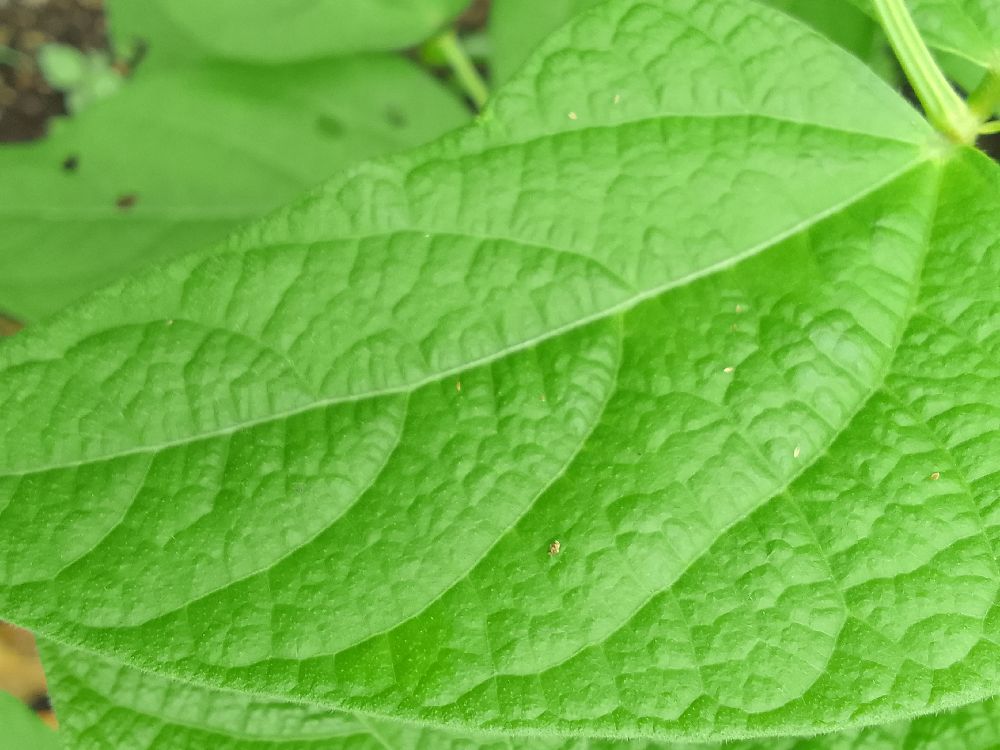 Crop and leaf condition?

common bean, healthy
